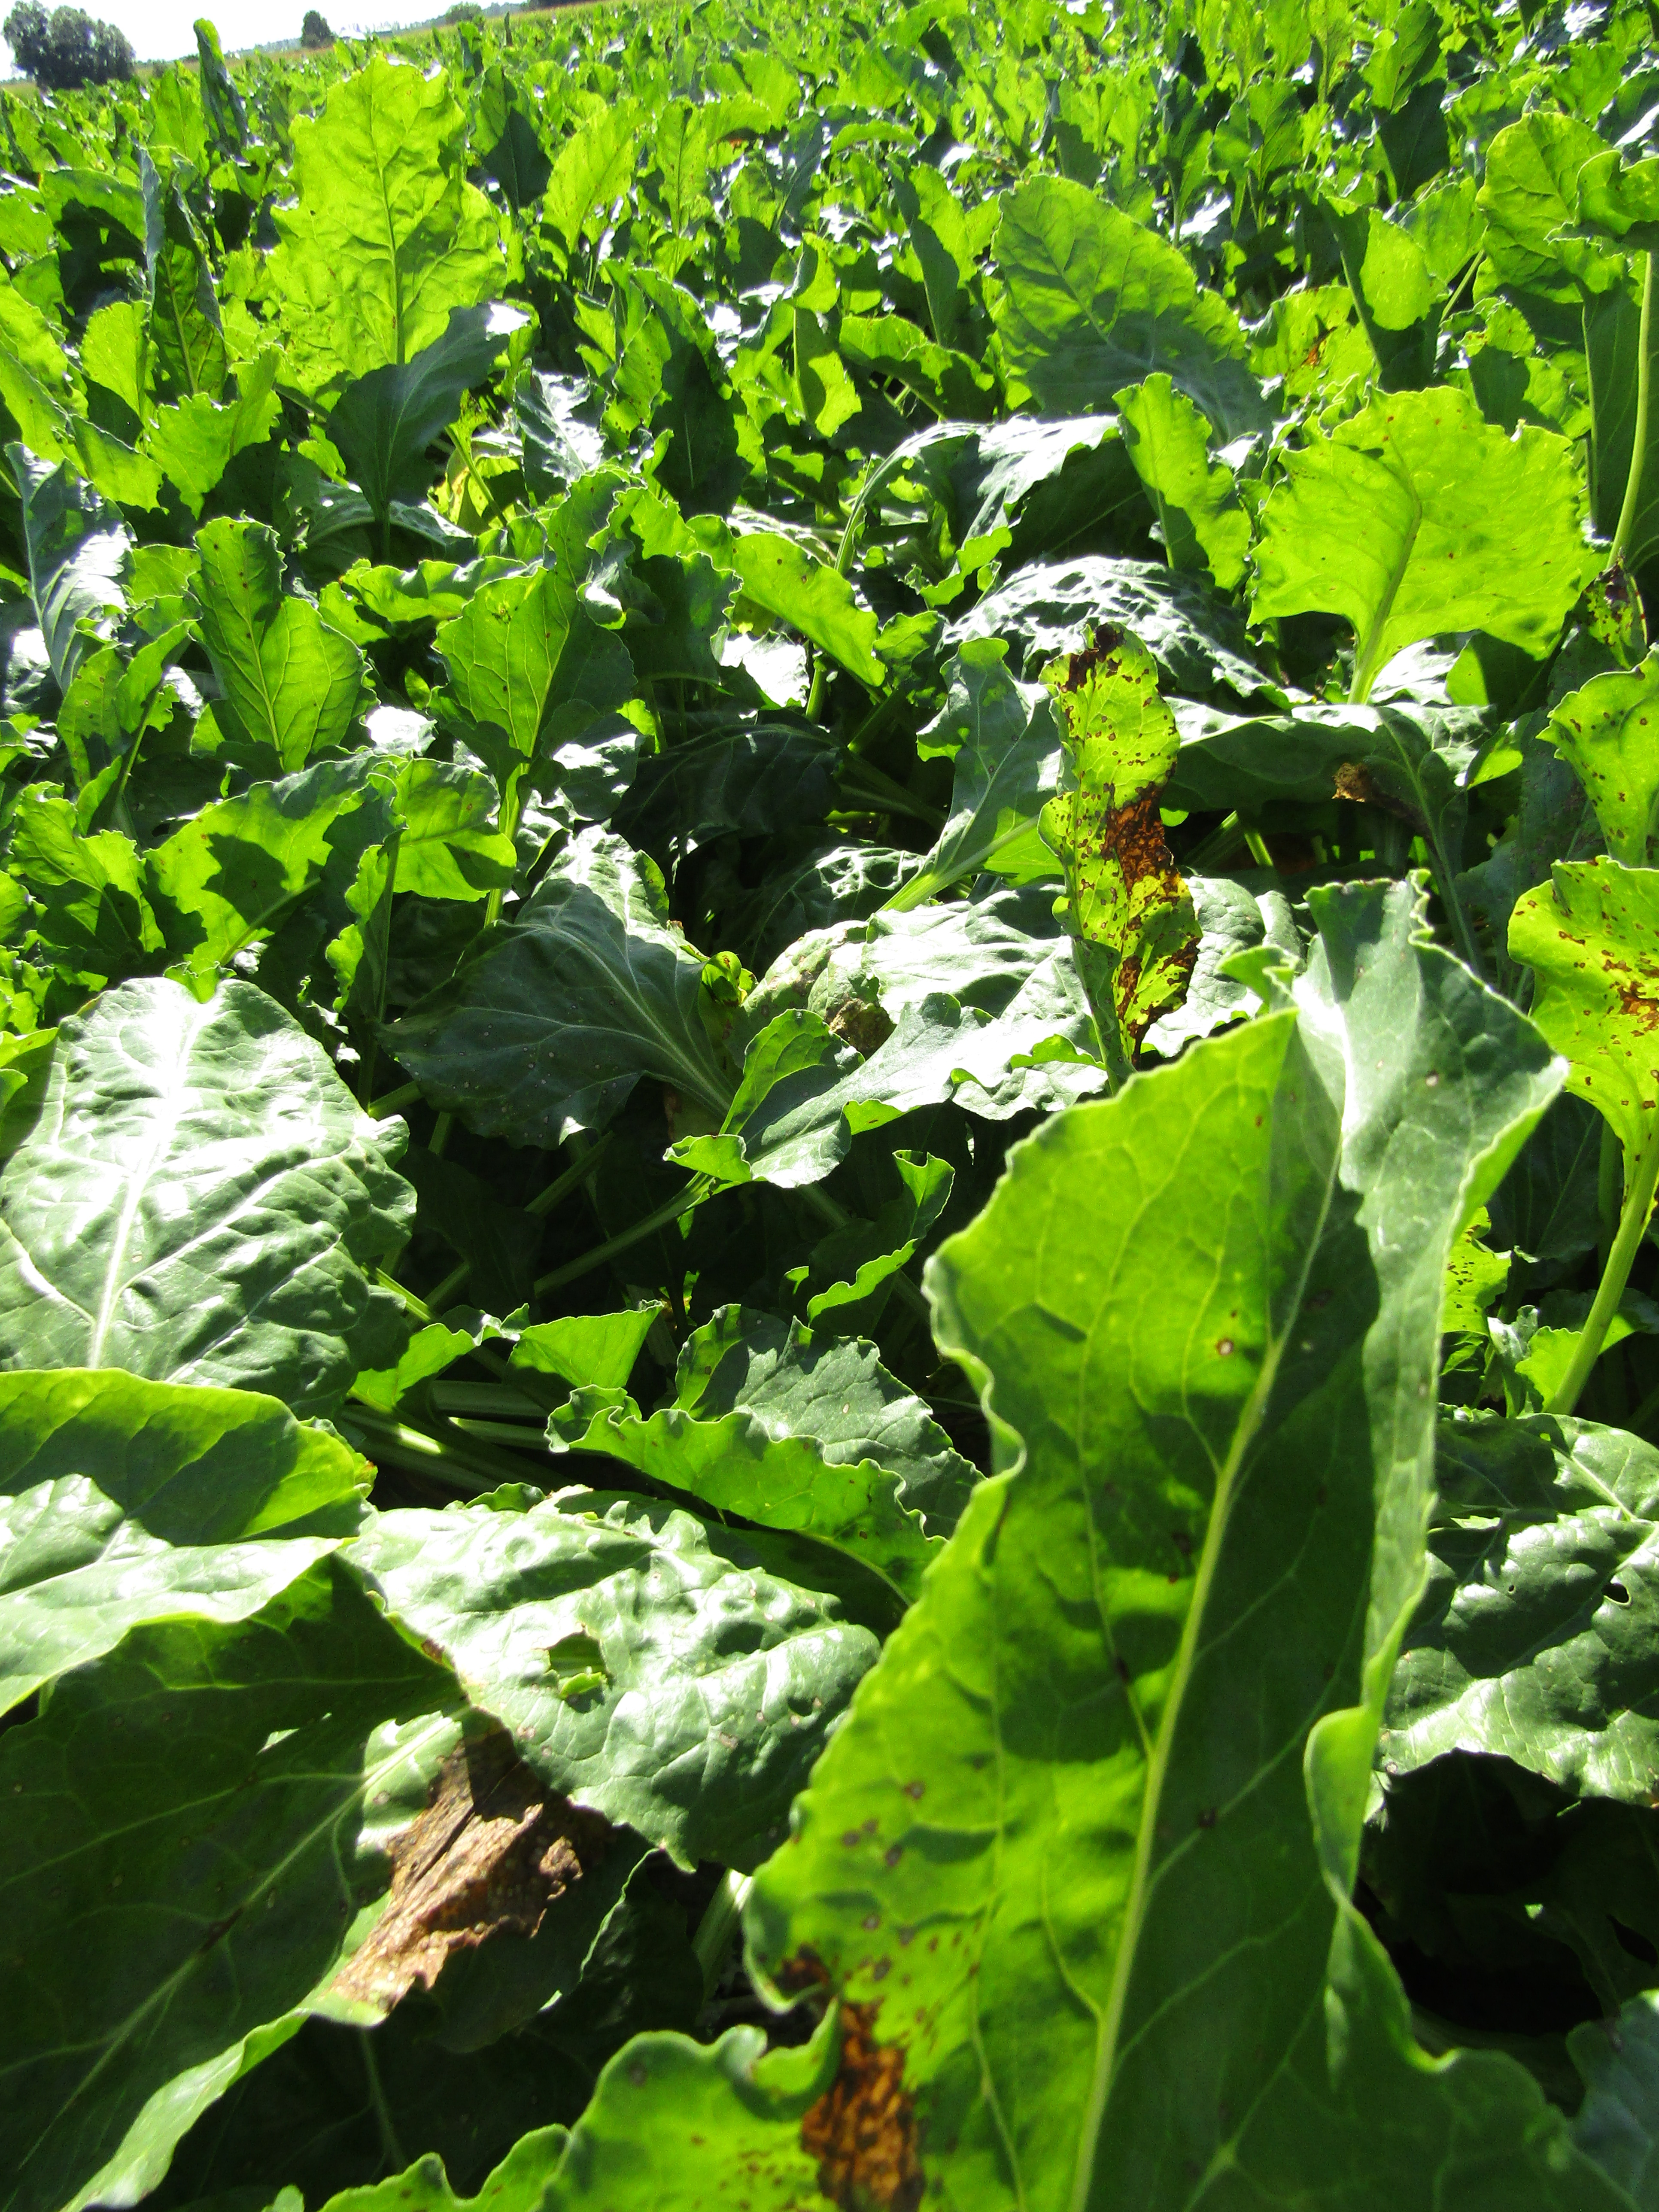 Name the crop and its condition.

beet, cercospora
